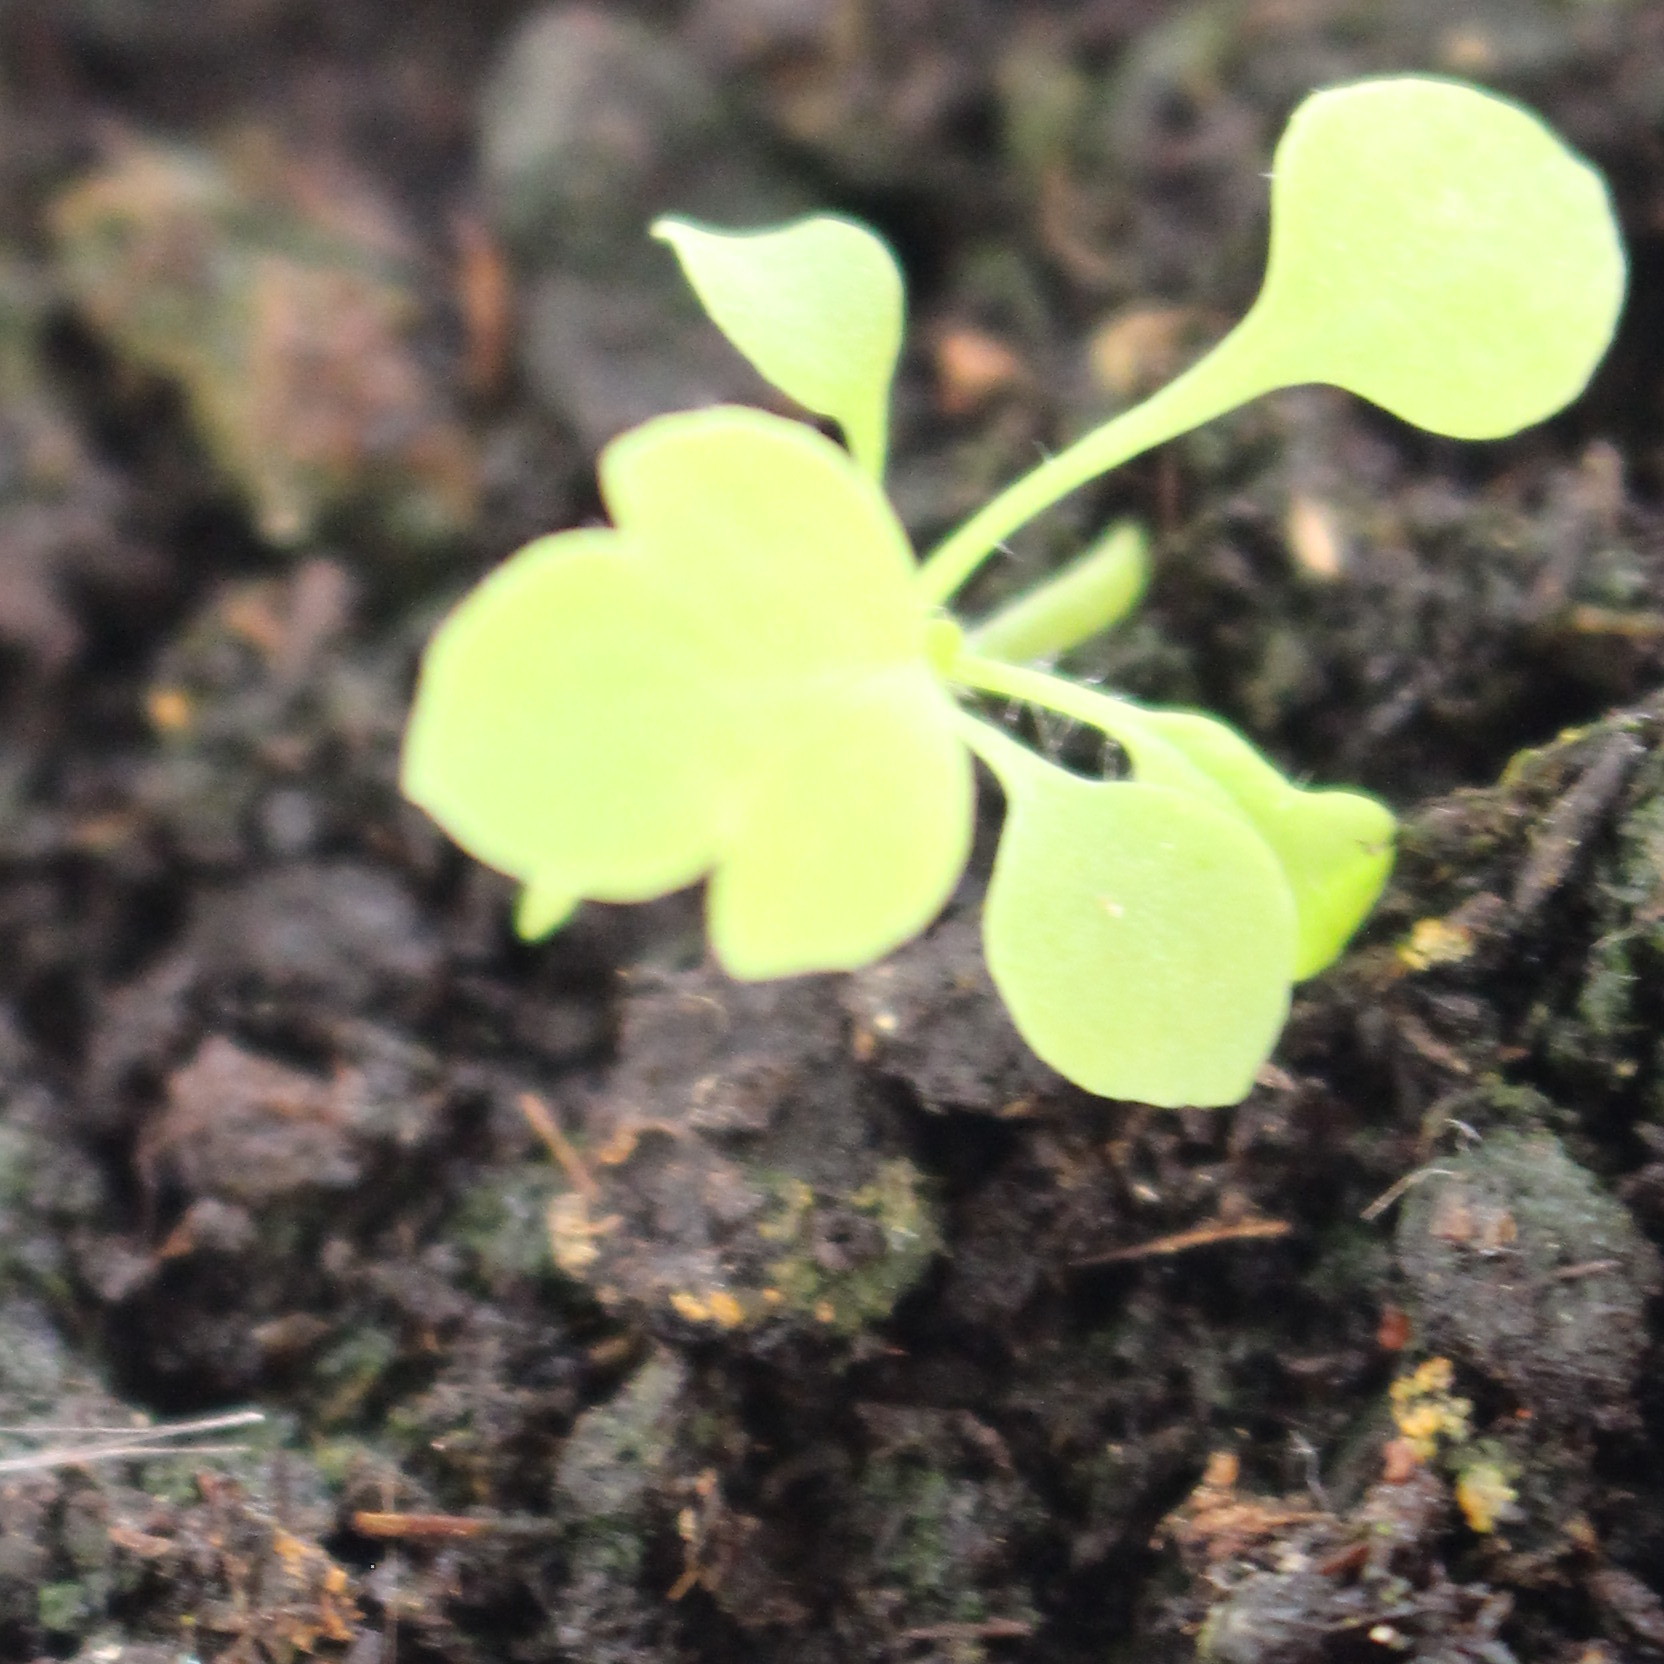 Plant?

Papaver rhoeas
